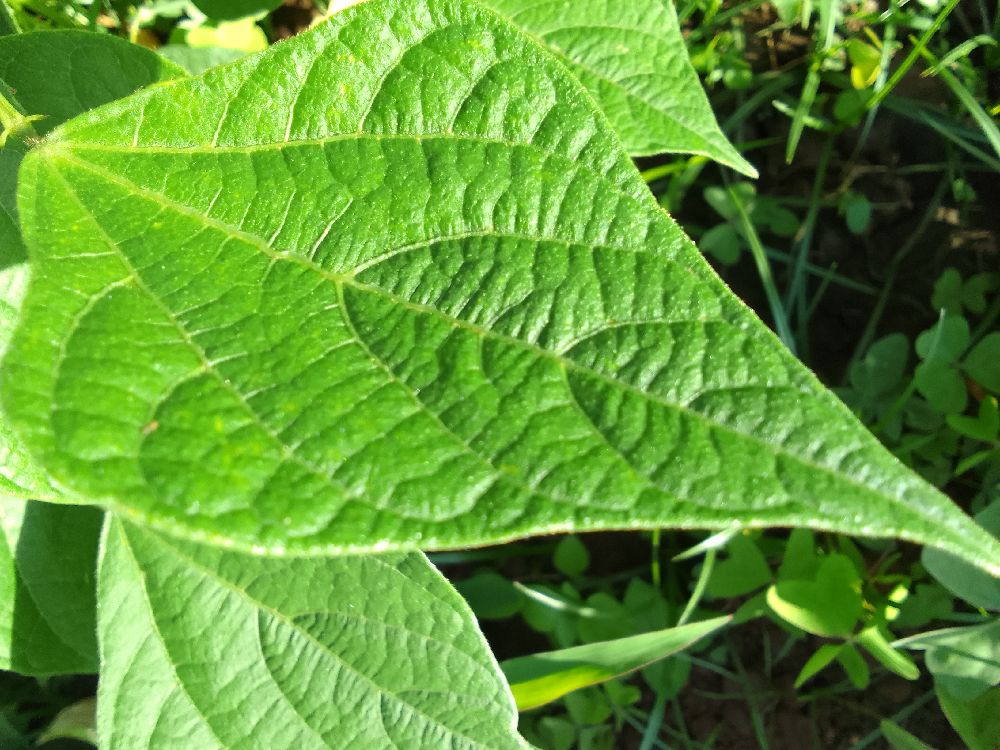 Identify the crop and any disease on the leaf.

common bean, healthy
